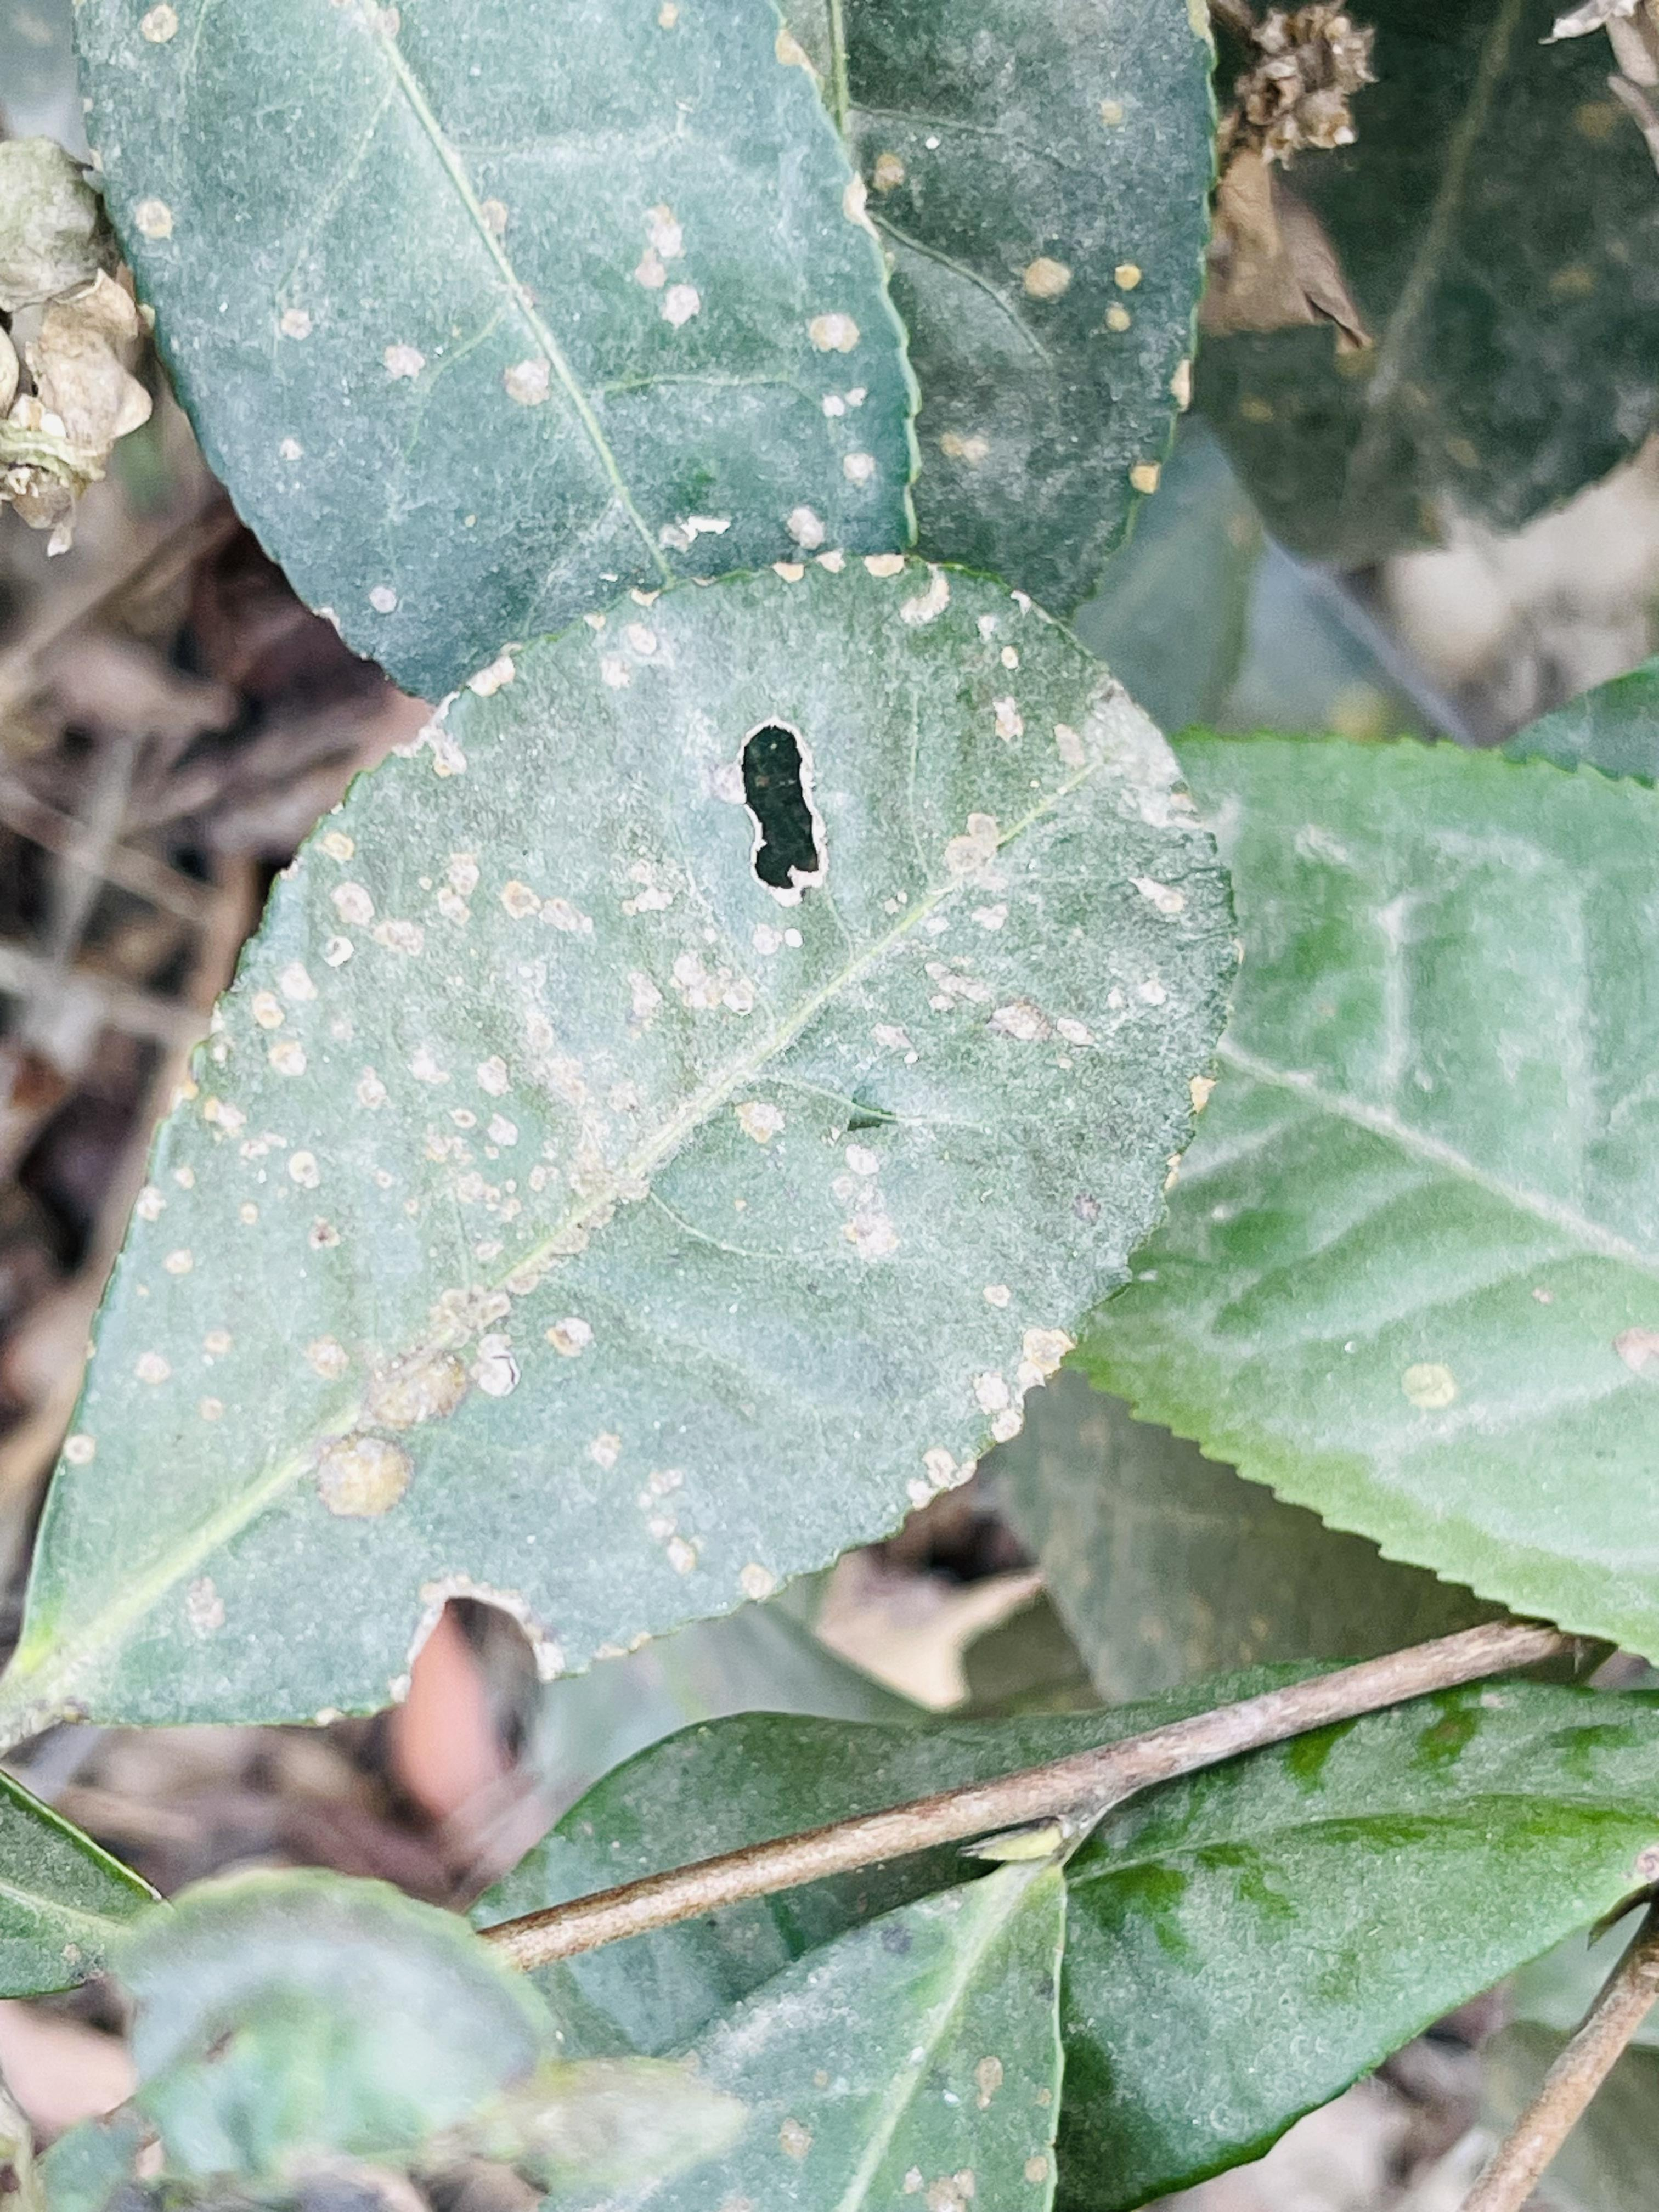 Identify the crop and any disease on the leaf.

tea, red rust
